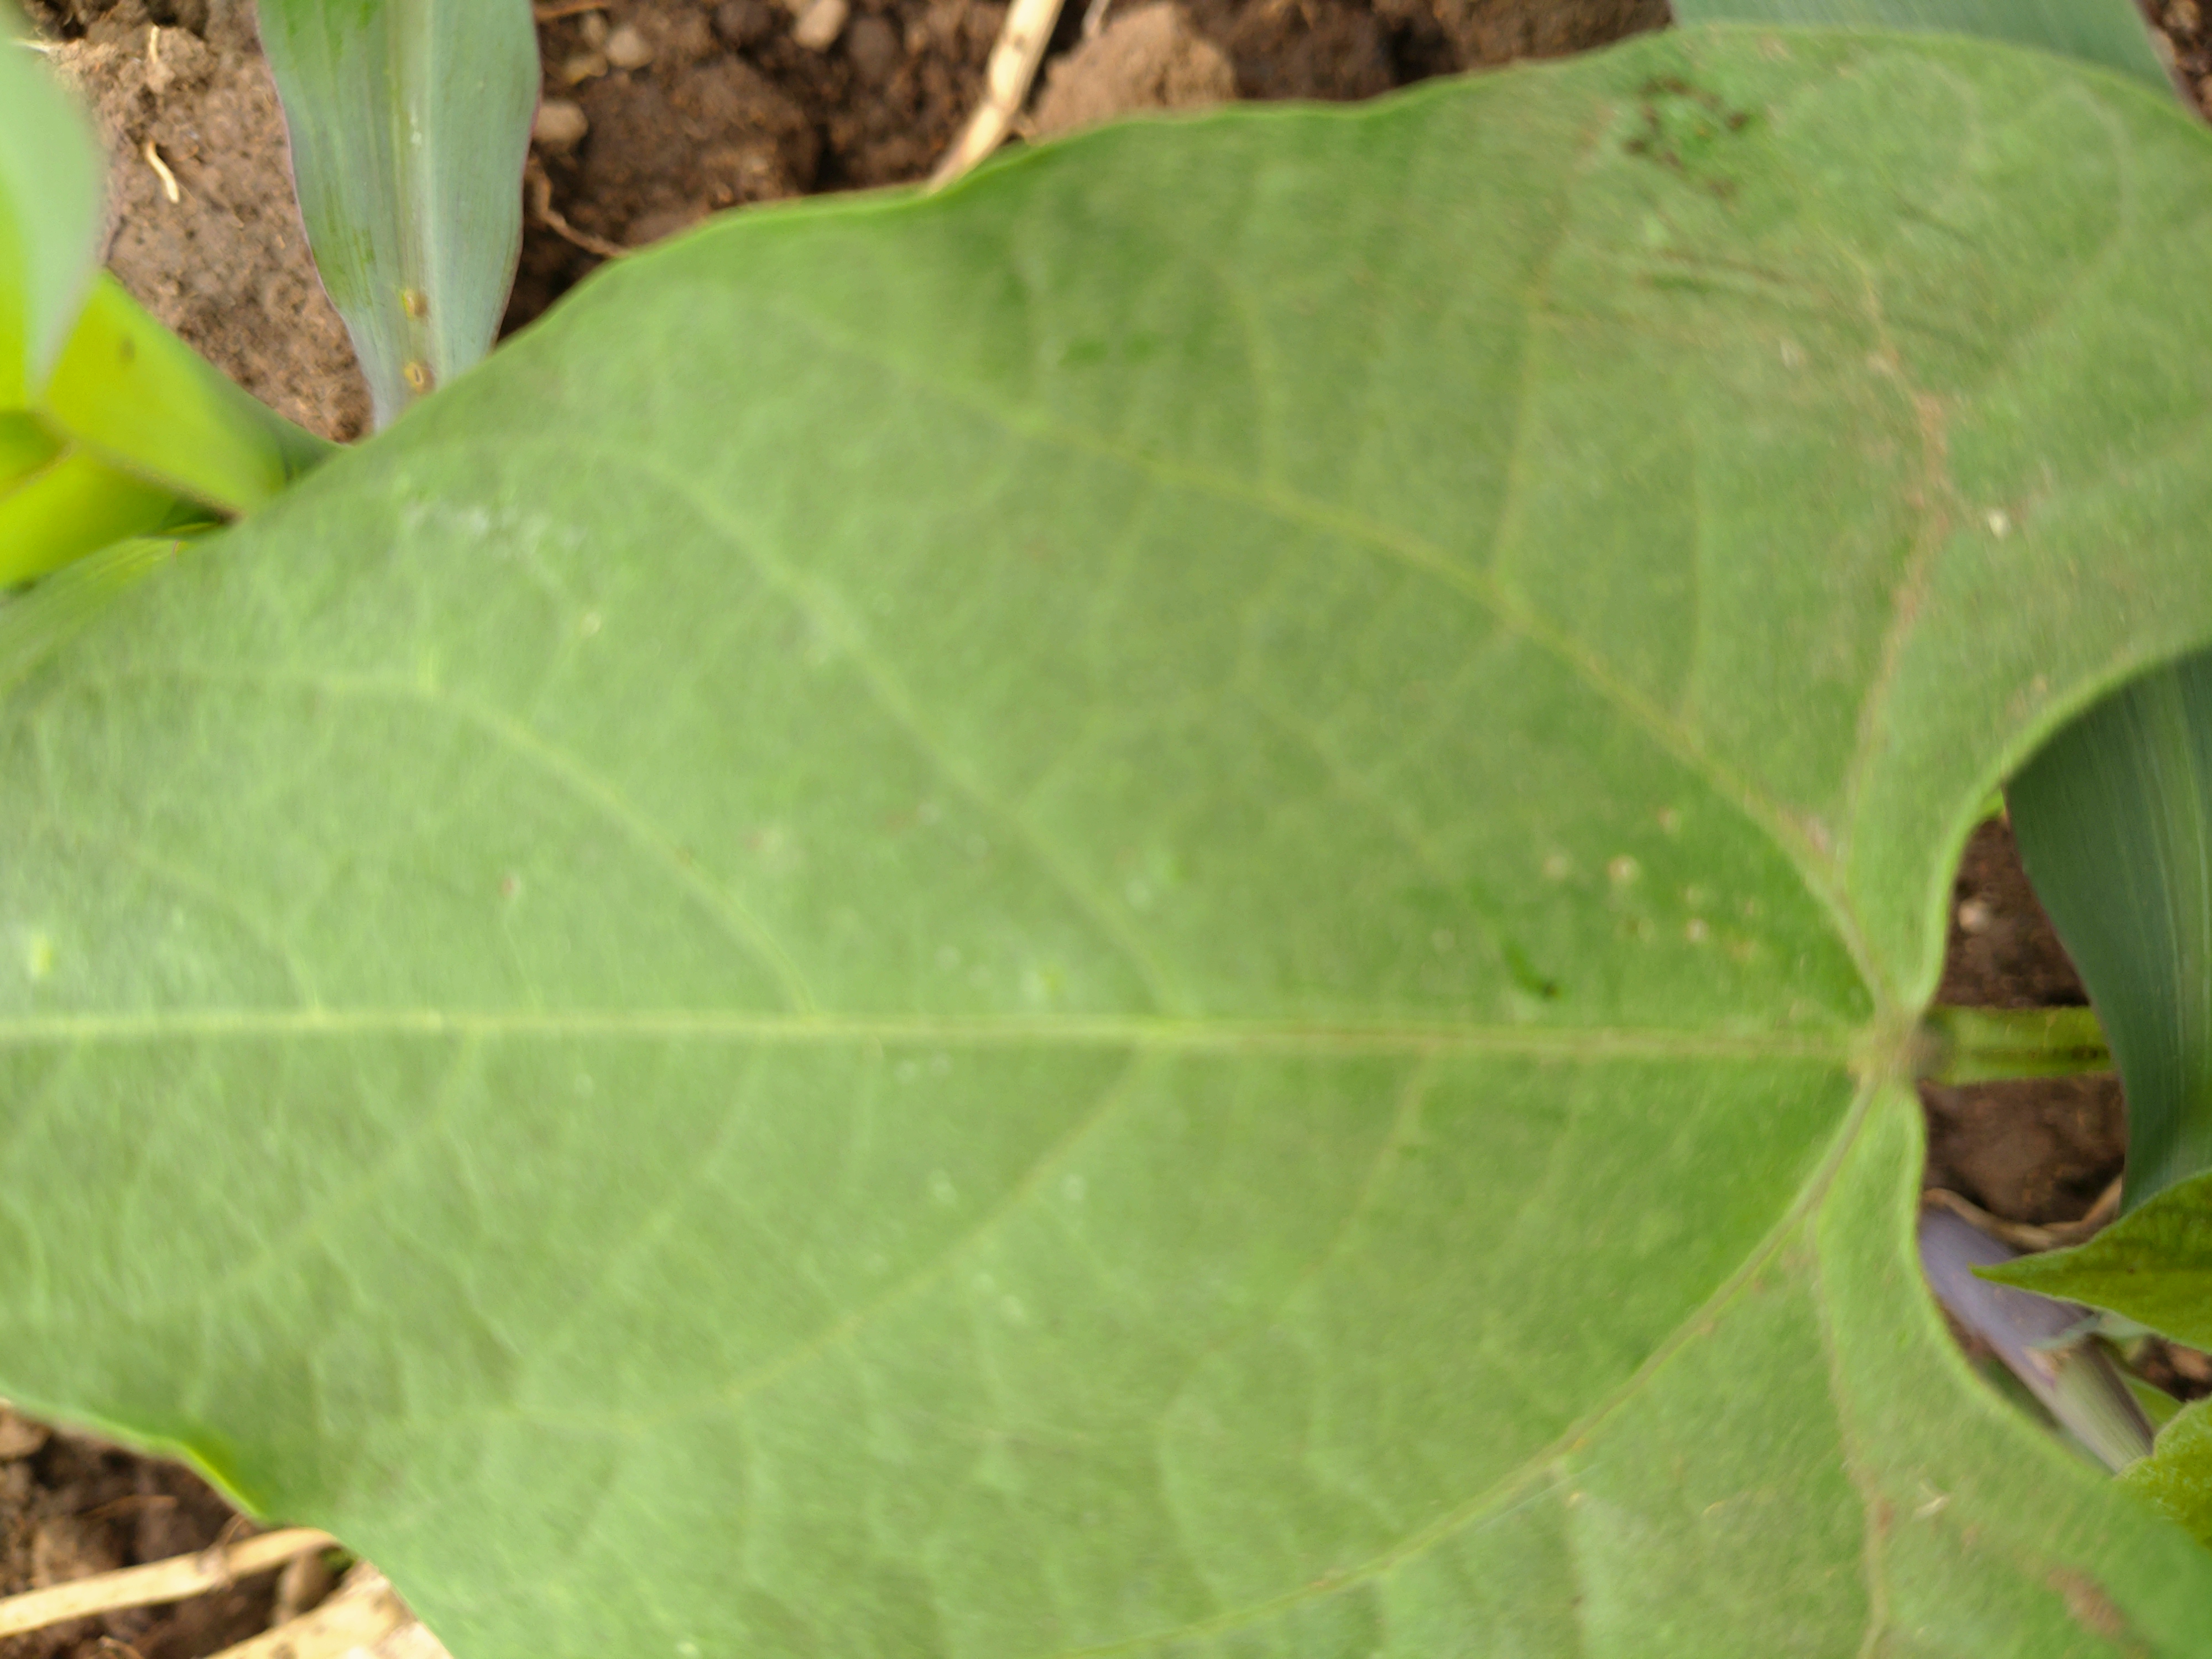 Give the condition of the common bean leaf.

healthy
